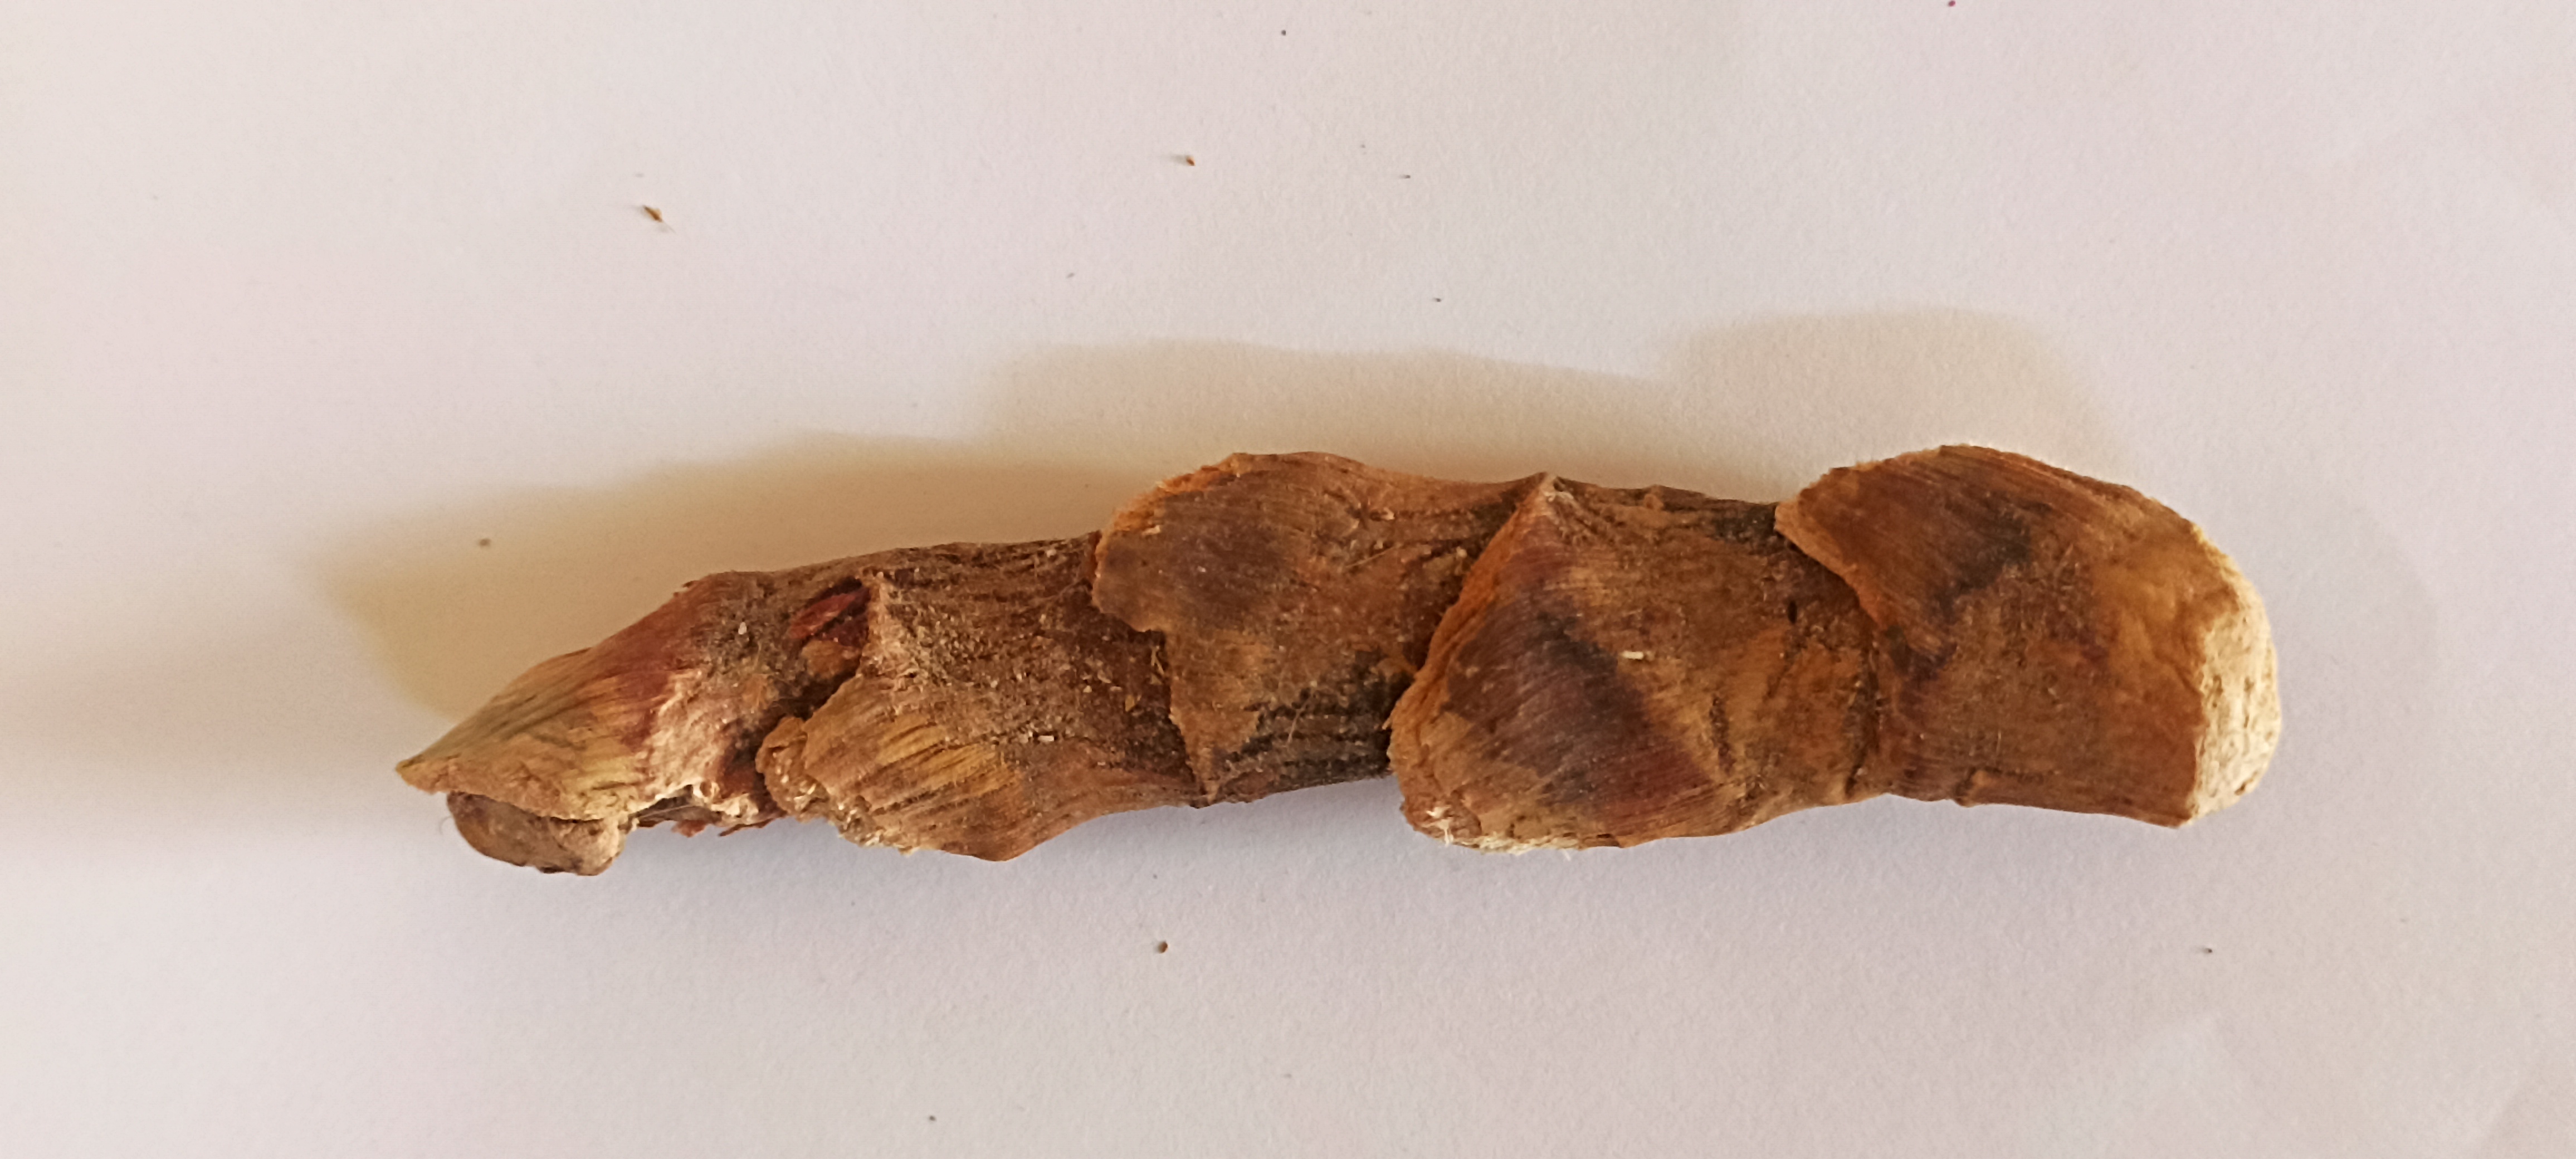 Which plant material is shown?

vekhand
